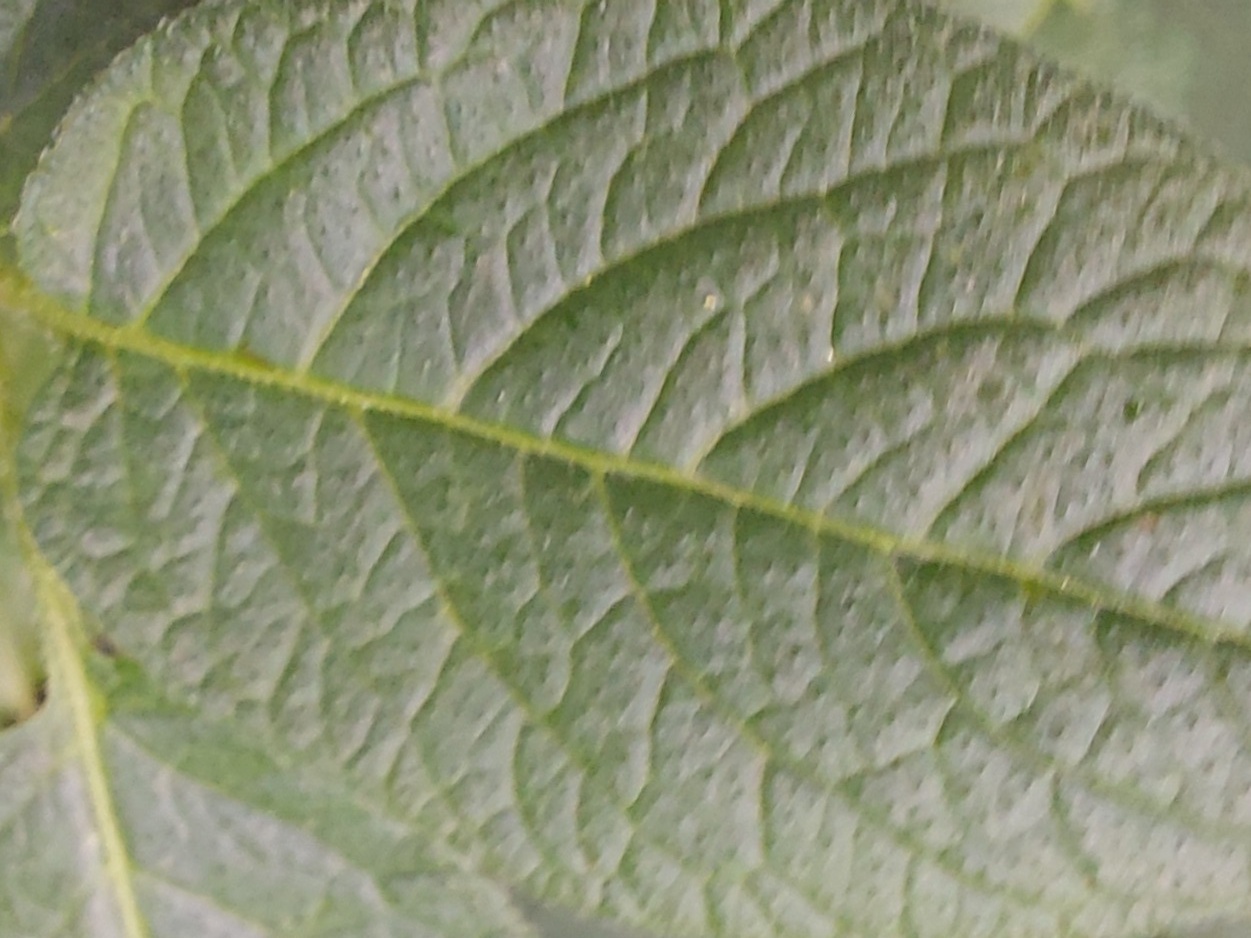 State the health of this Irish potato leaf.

healthy
